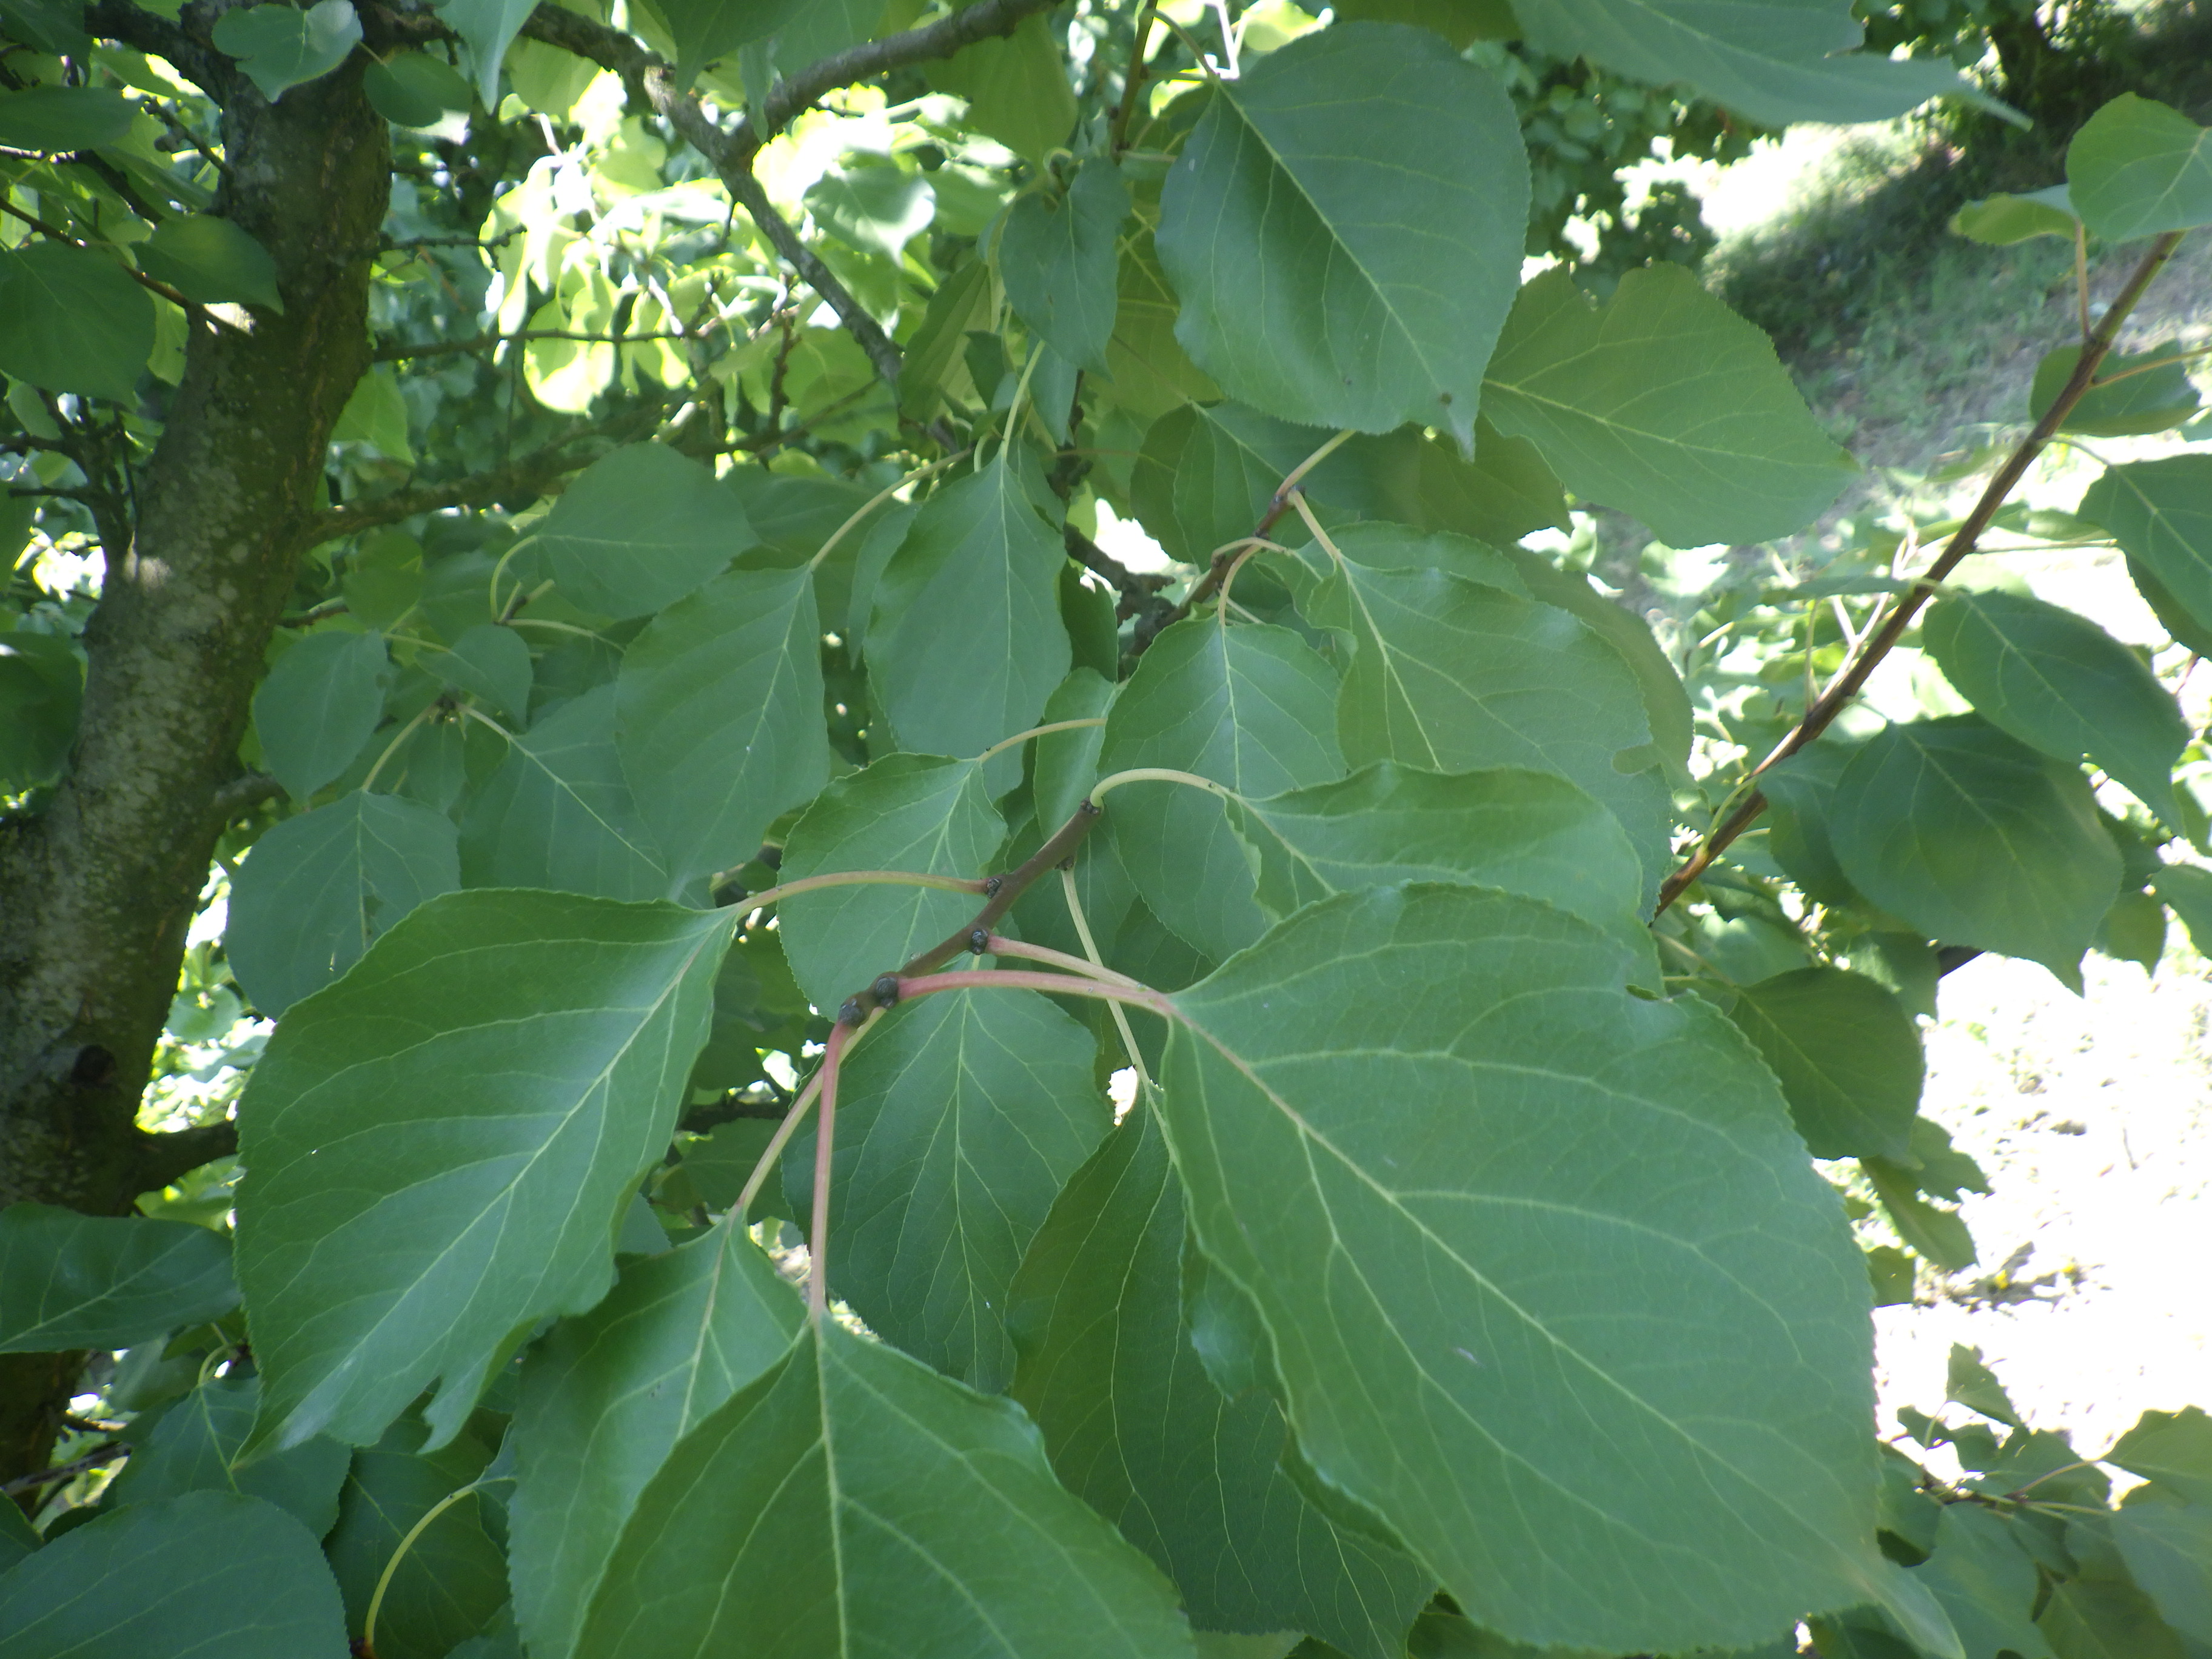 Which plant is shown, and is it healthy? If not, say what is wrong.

apricot, shot hole disease
